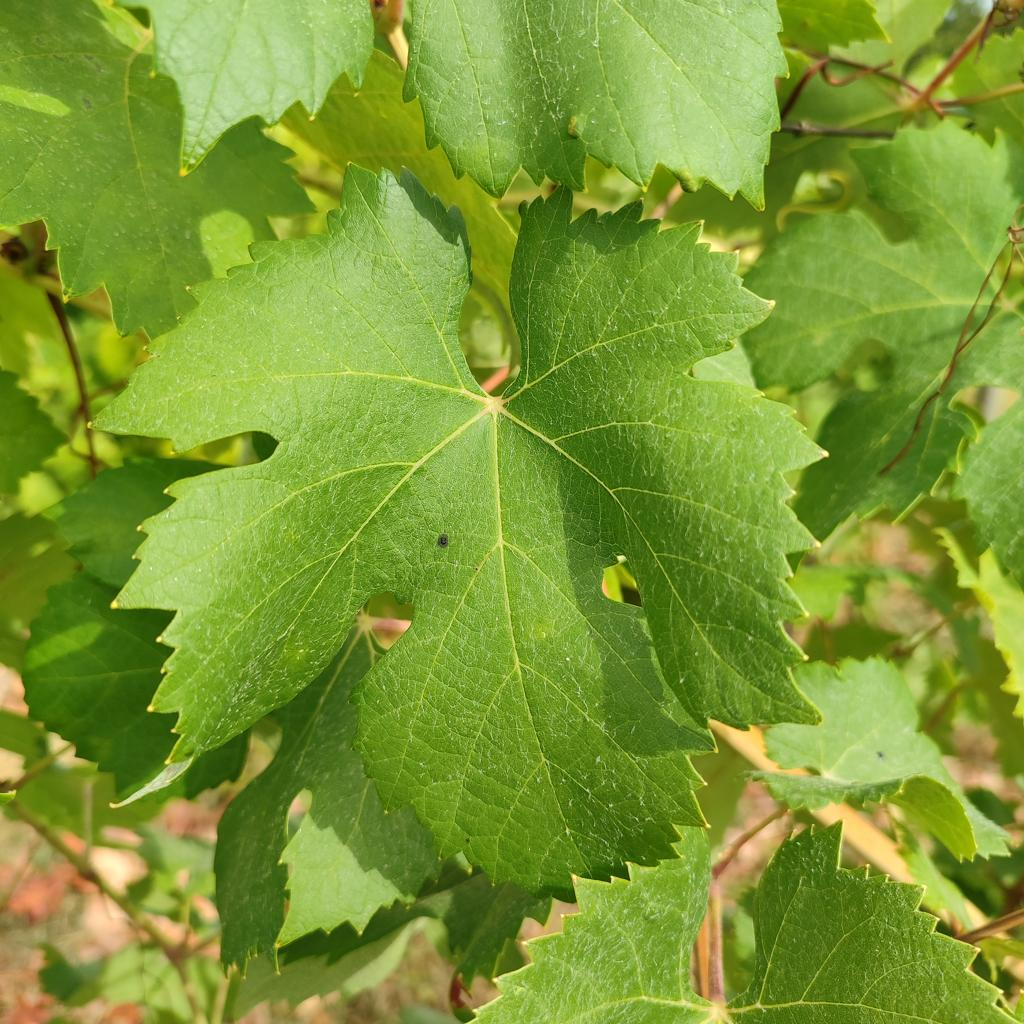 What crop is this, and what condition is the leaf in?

grapevine, healthy
